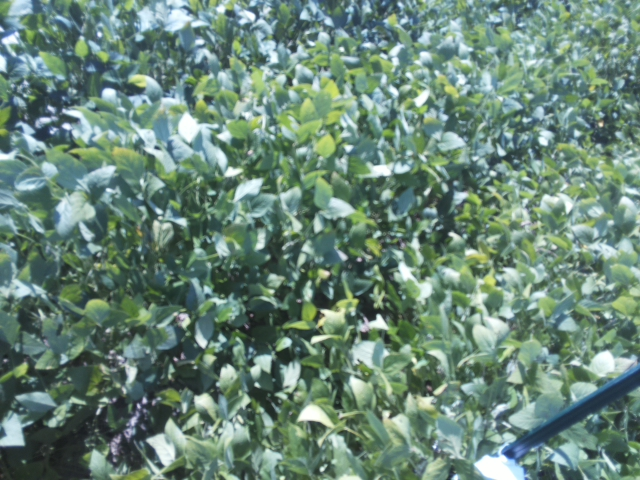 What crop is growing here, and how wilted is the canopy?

soybean, slight leaflet or petiole turgor loss in upper canopy
